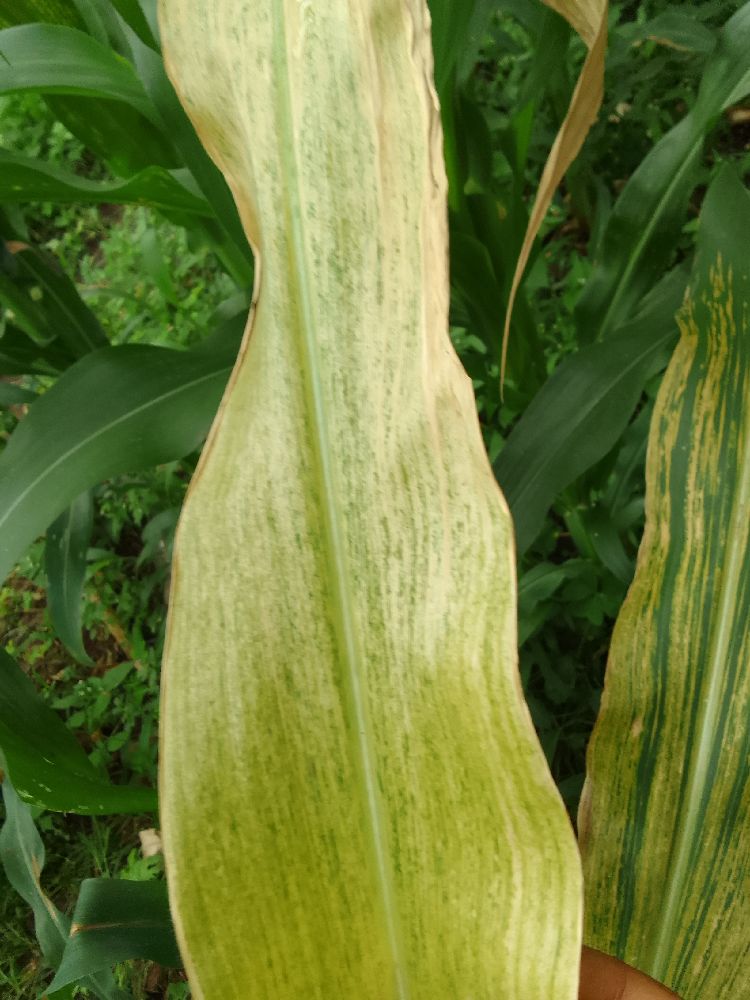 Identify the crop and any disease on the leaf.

maize, maize lethal necrosis
